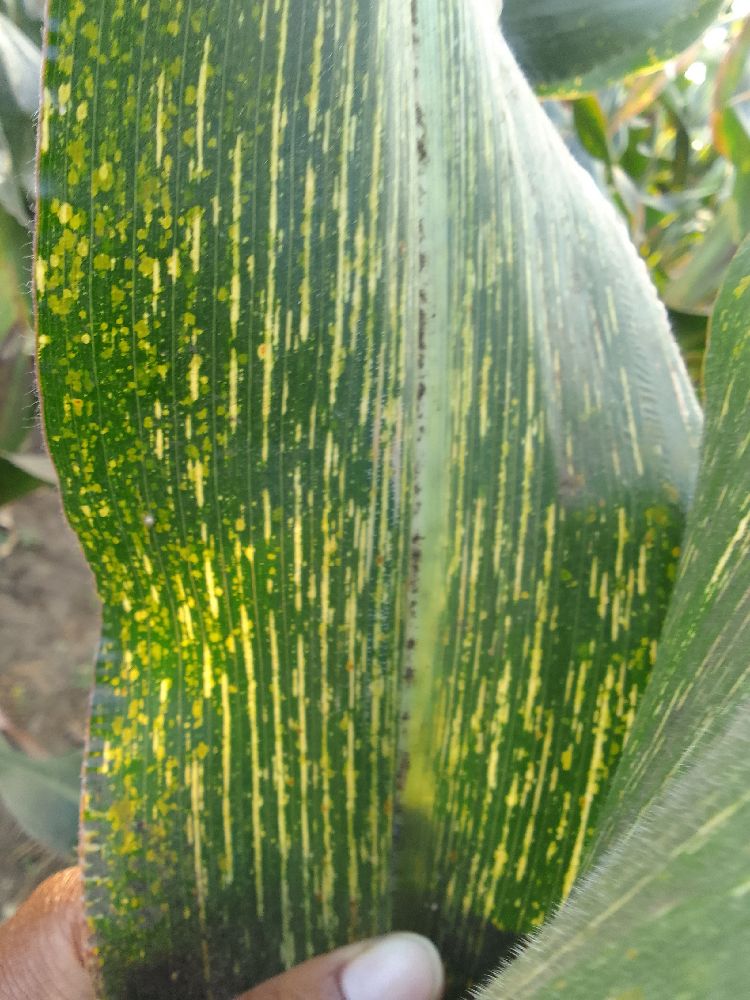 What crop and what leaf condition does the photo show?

maize, maize streak virus
